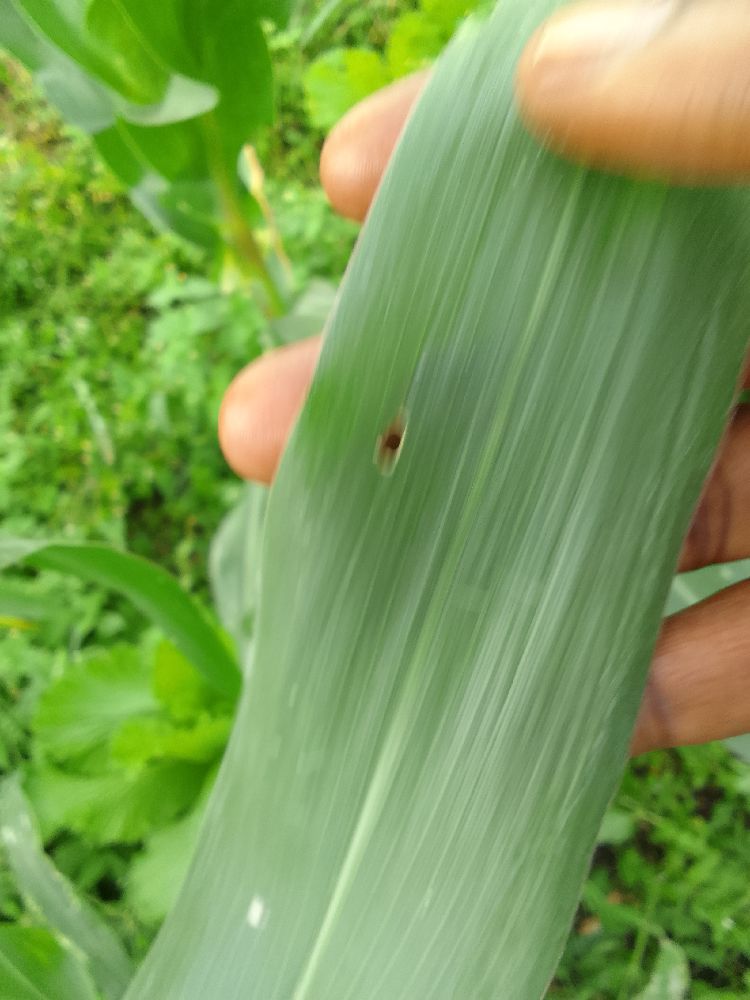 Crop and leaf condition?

maize, healthy
